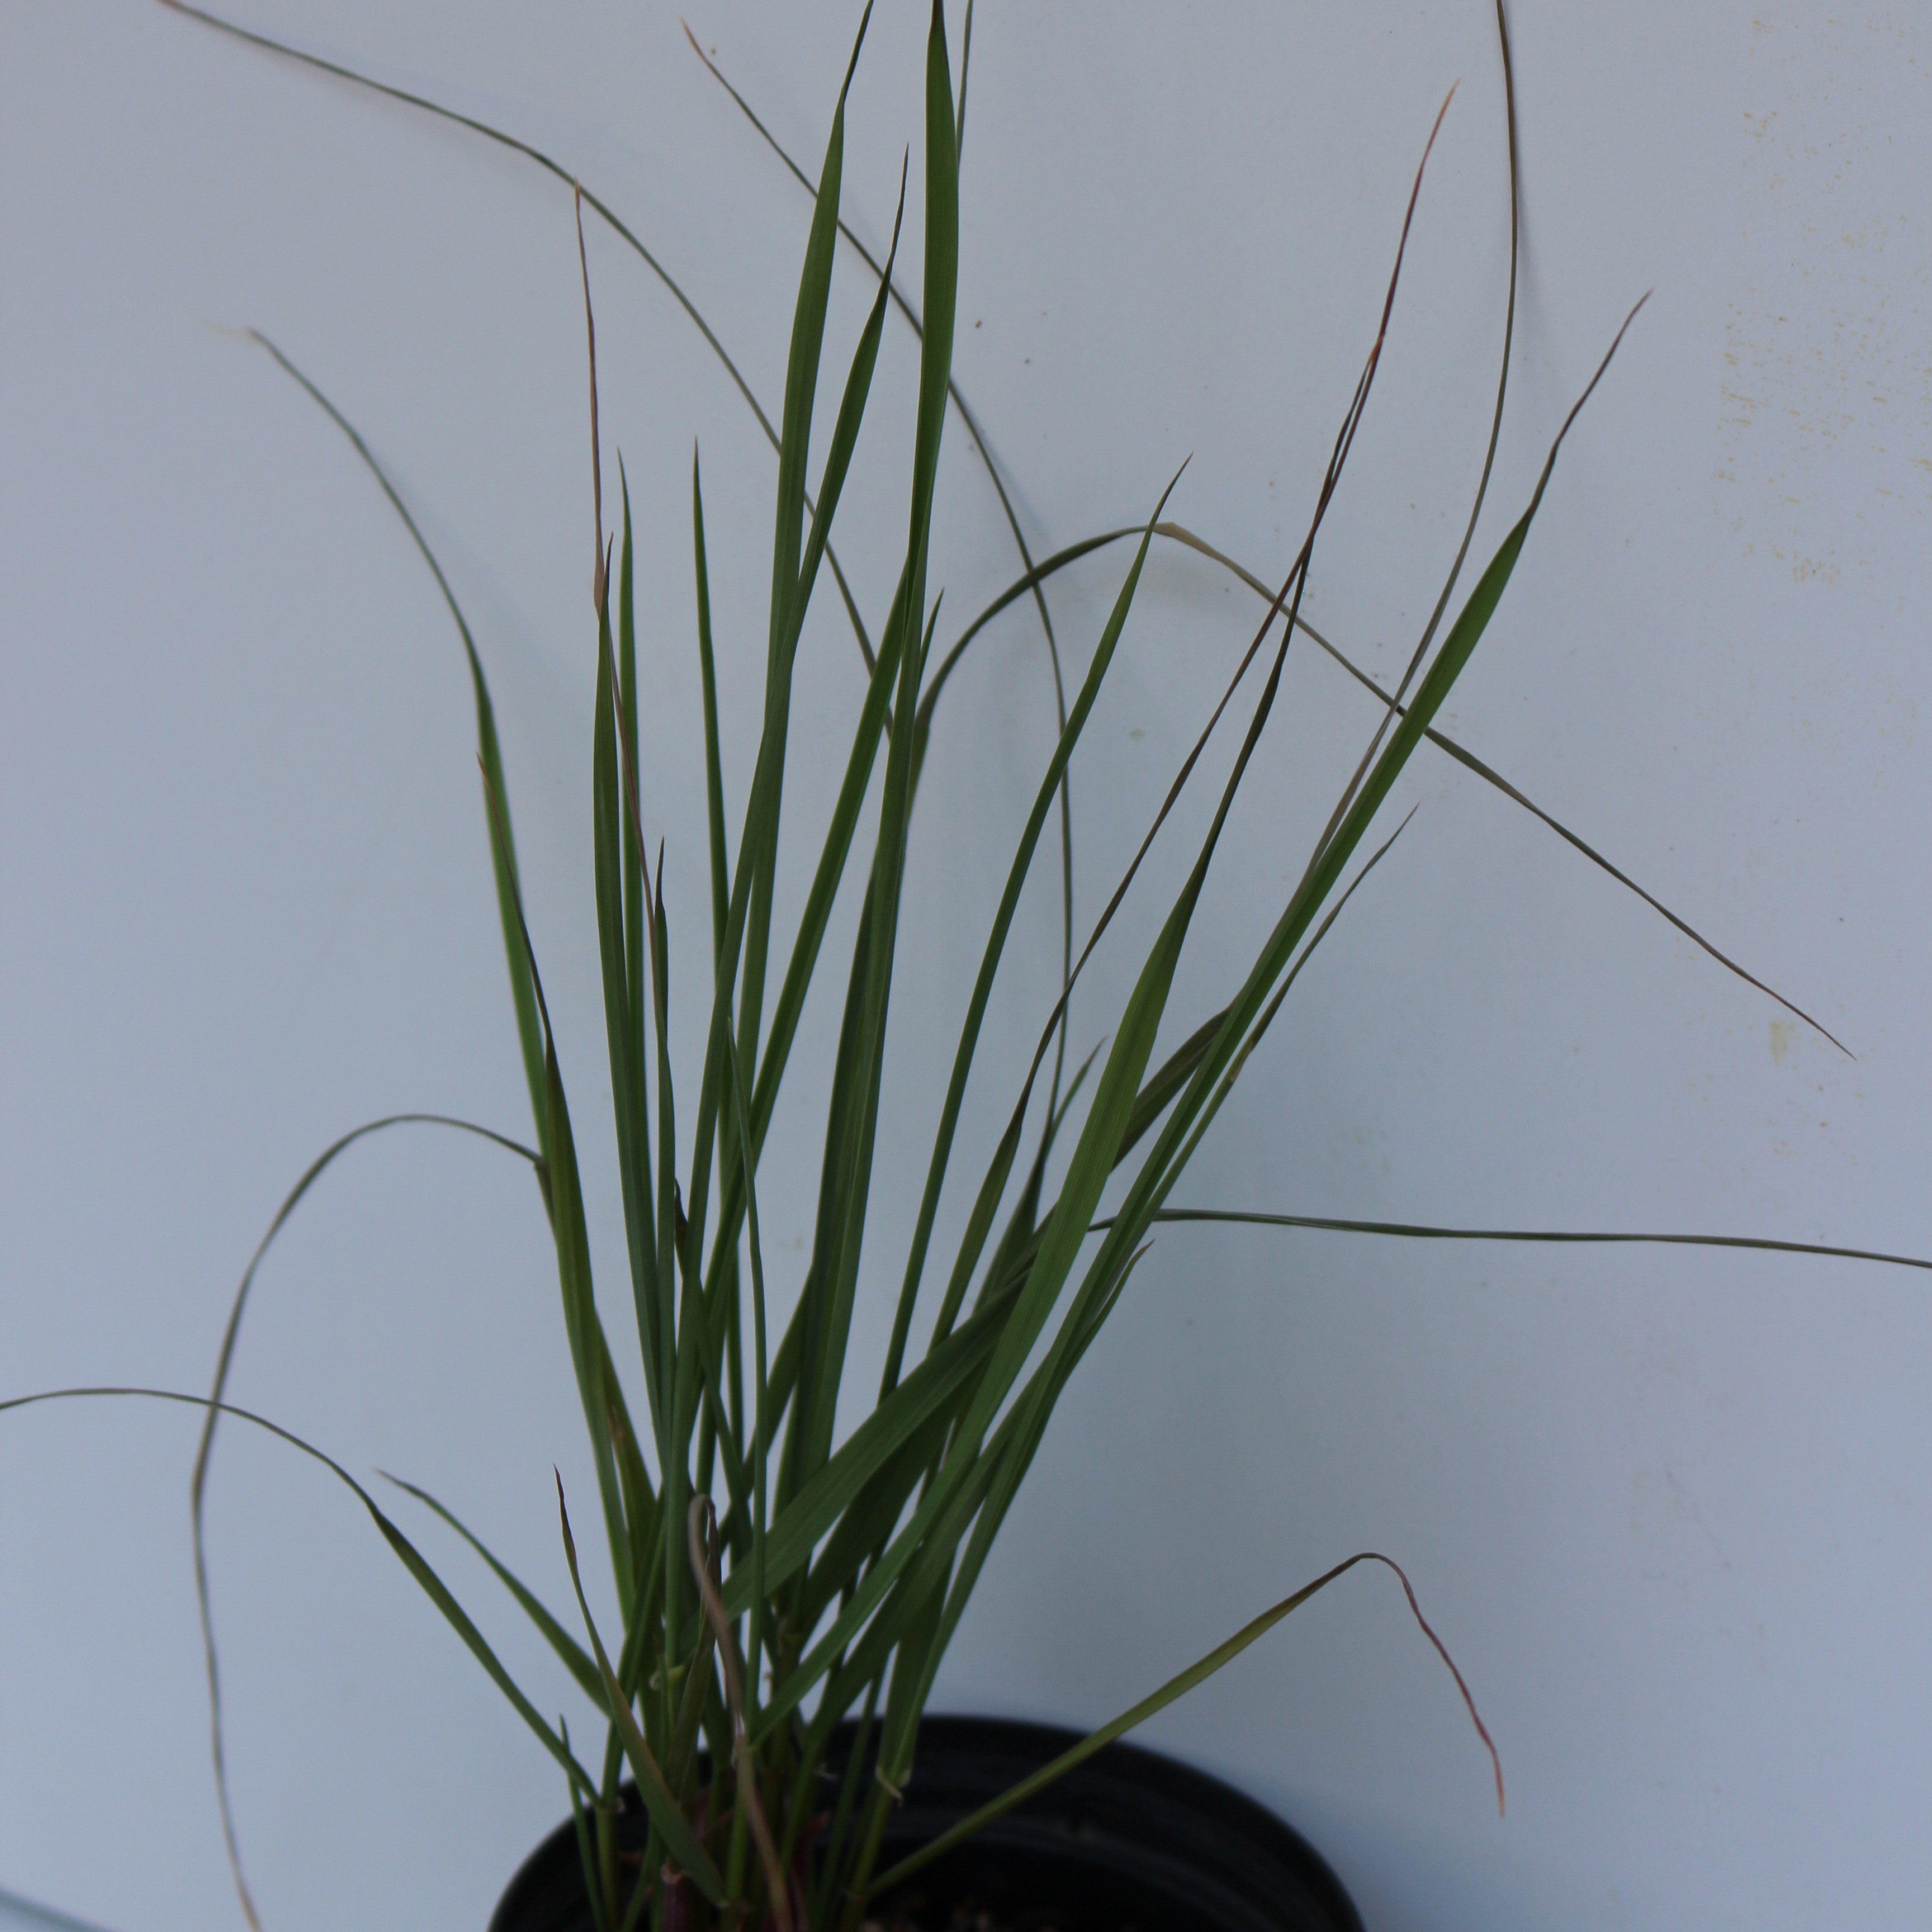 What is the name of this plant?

Lolium multiflorum
